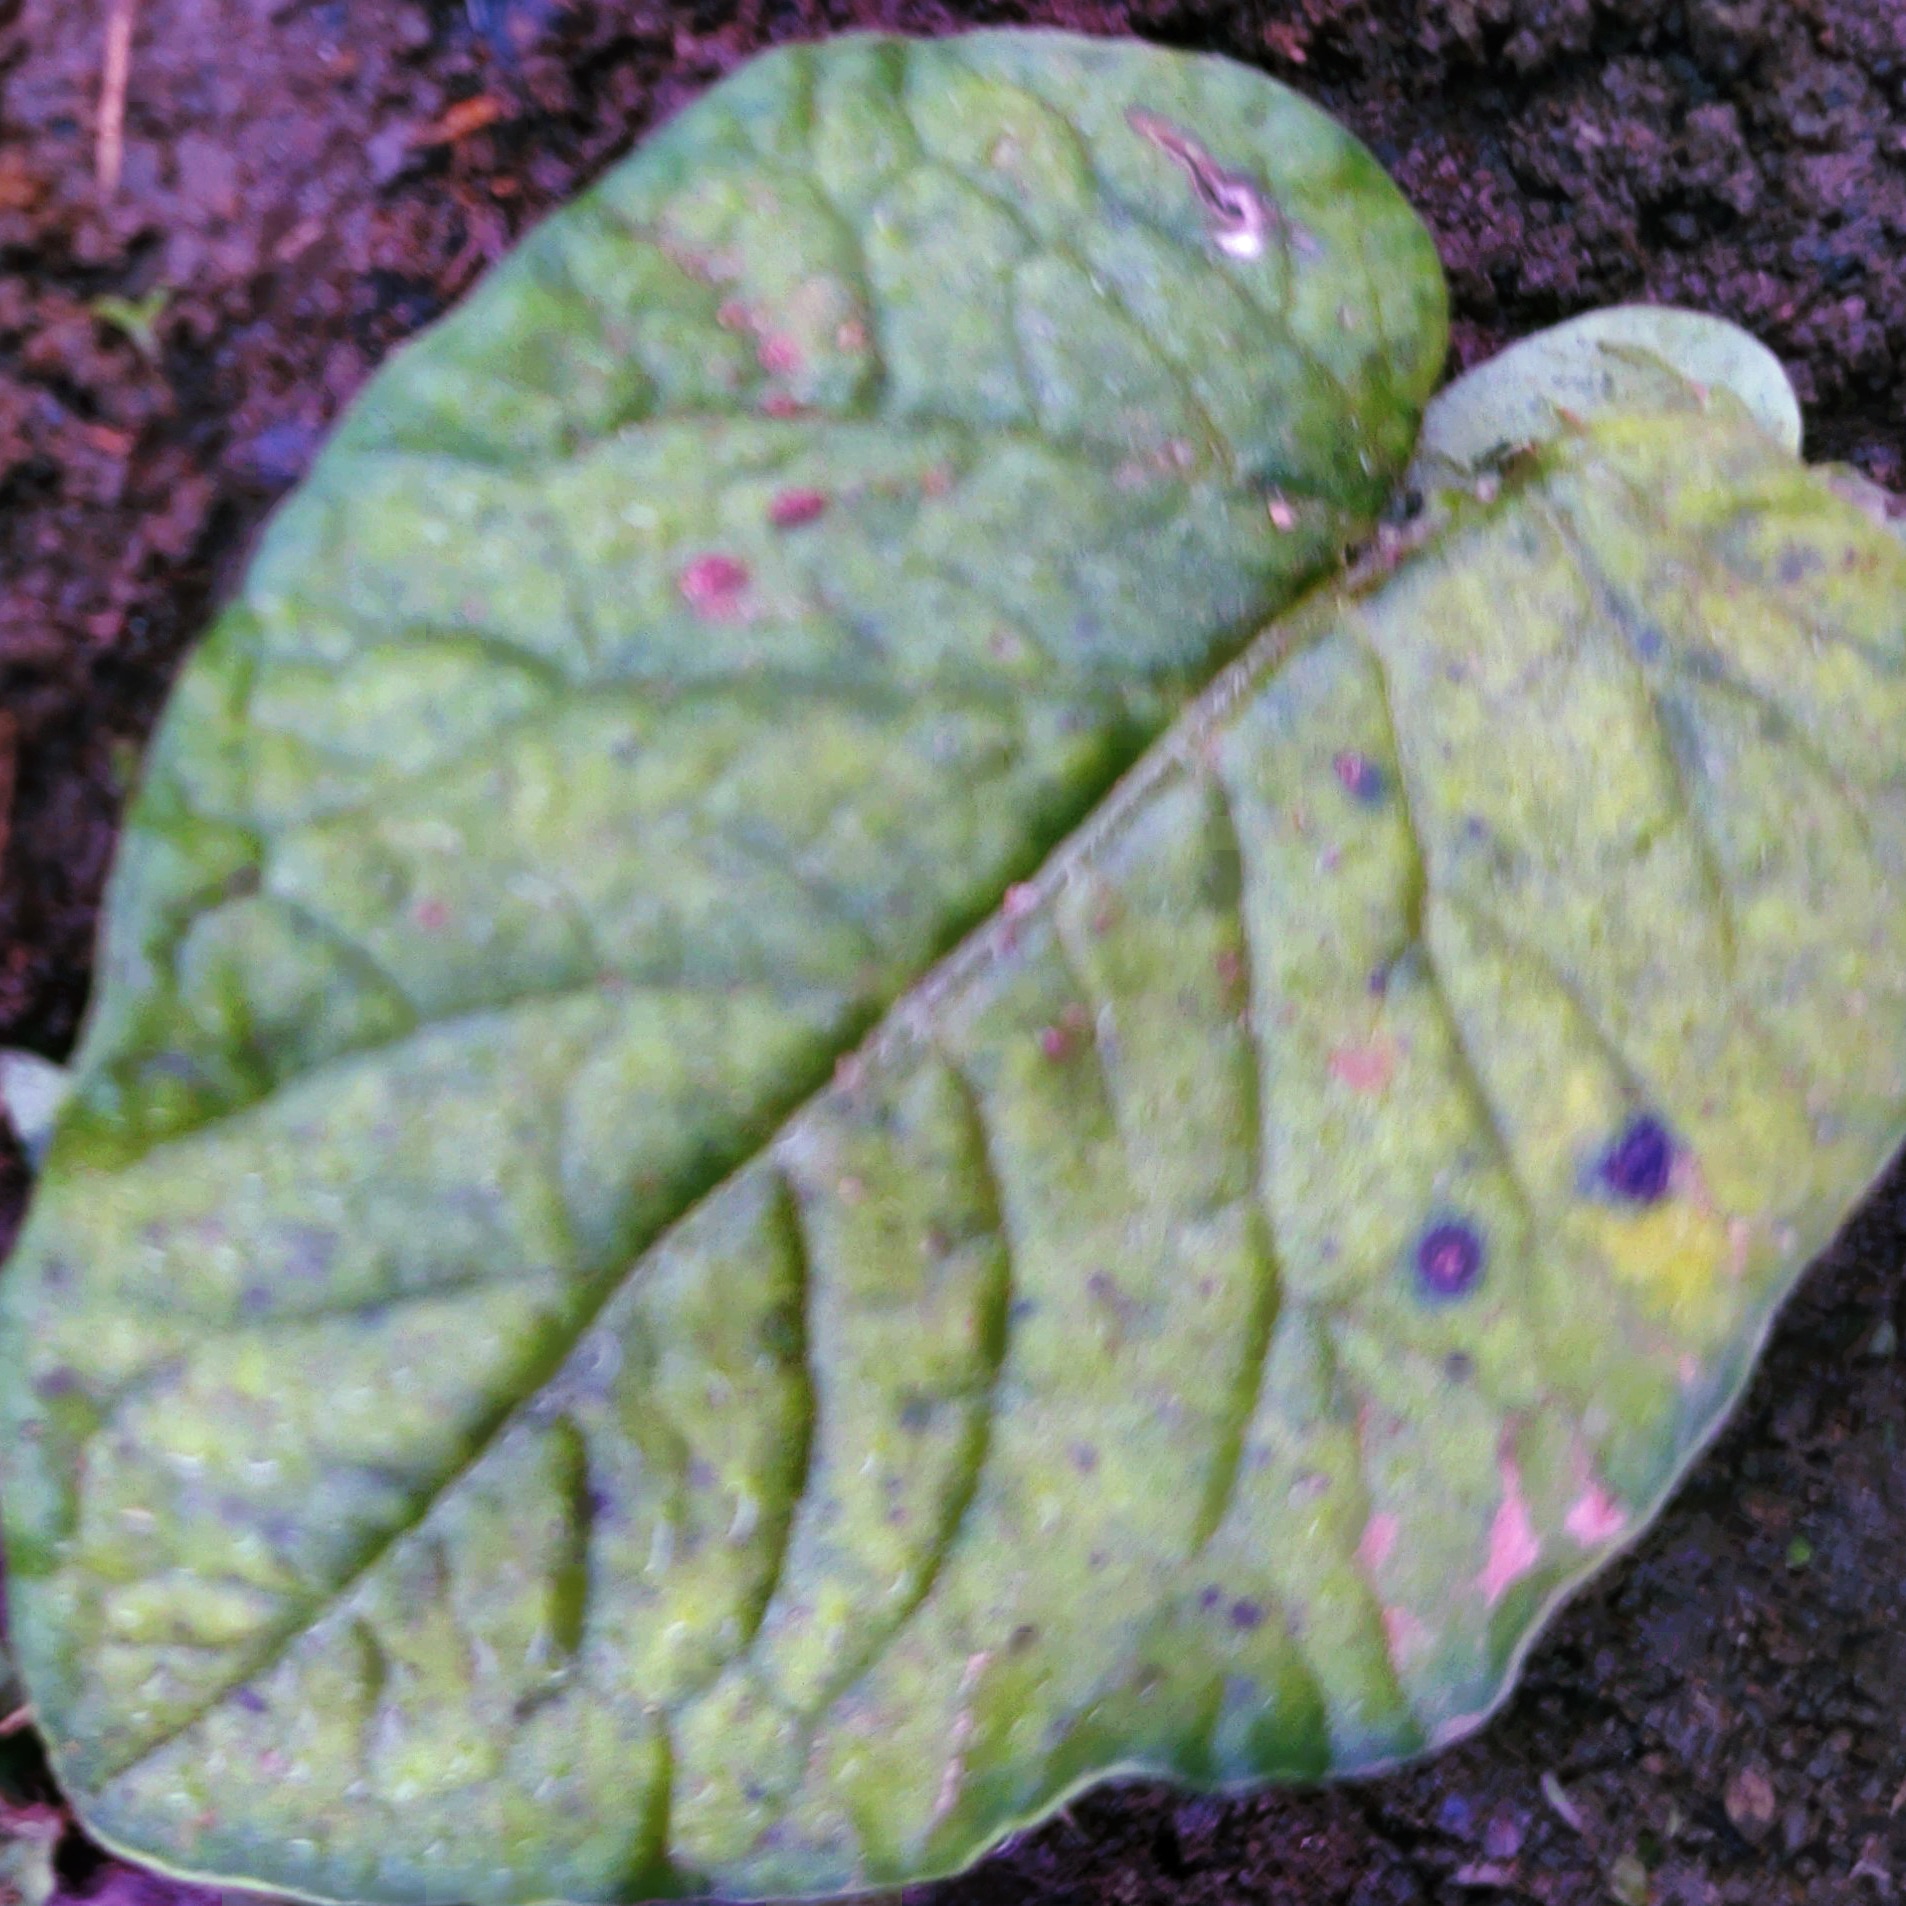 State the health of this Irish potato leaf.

late blight
